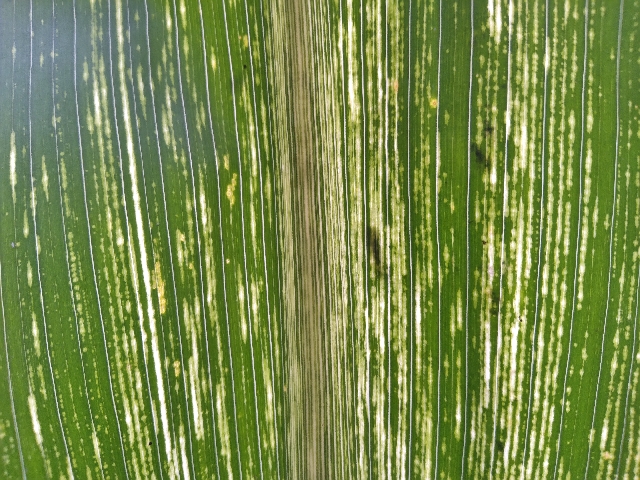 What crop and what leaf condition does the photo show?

maize, maize streak virus
